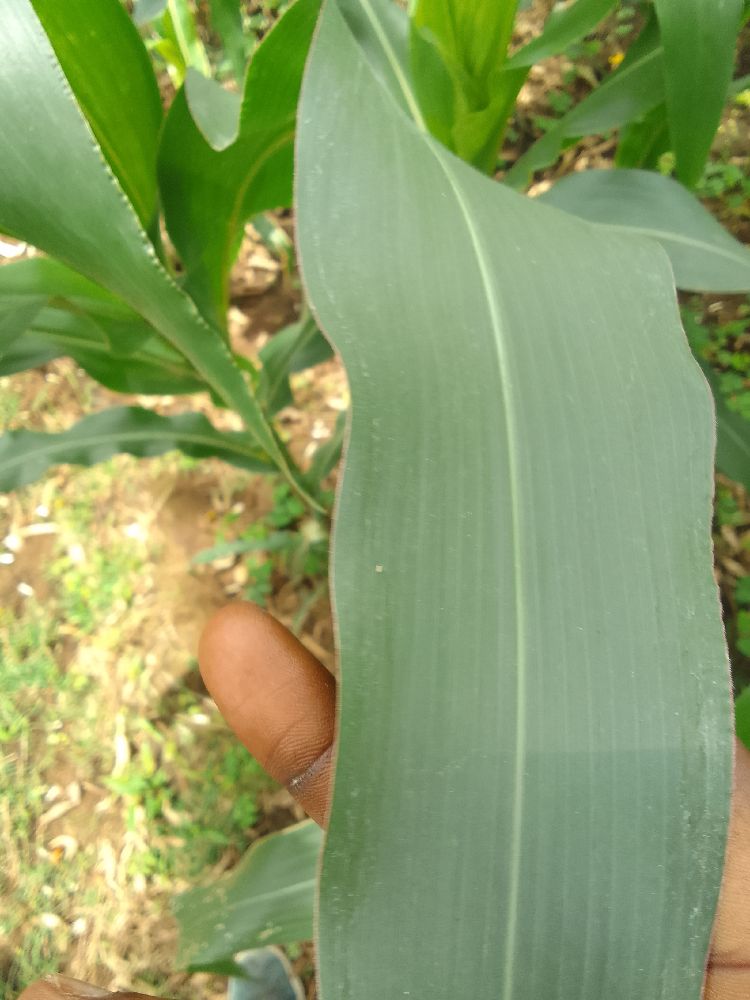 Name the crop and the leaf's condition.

maize, healthy
